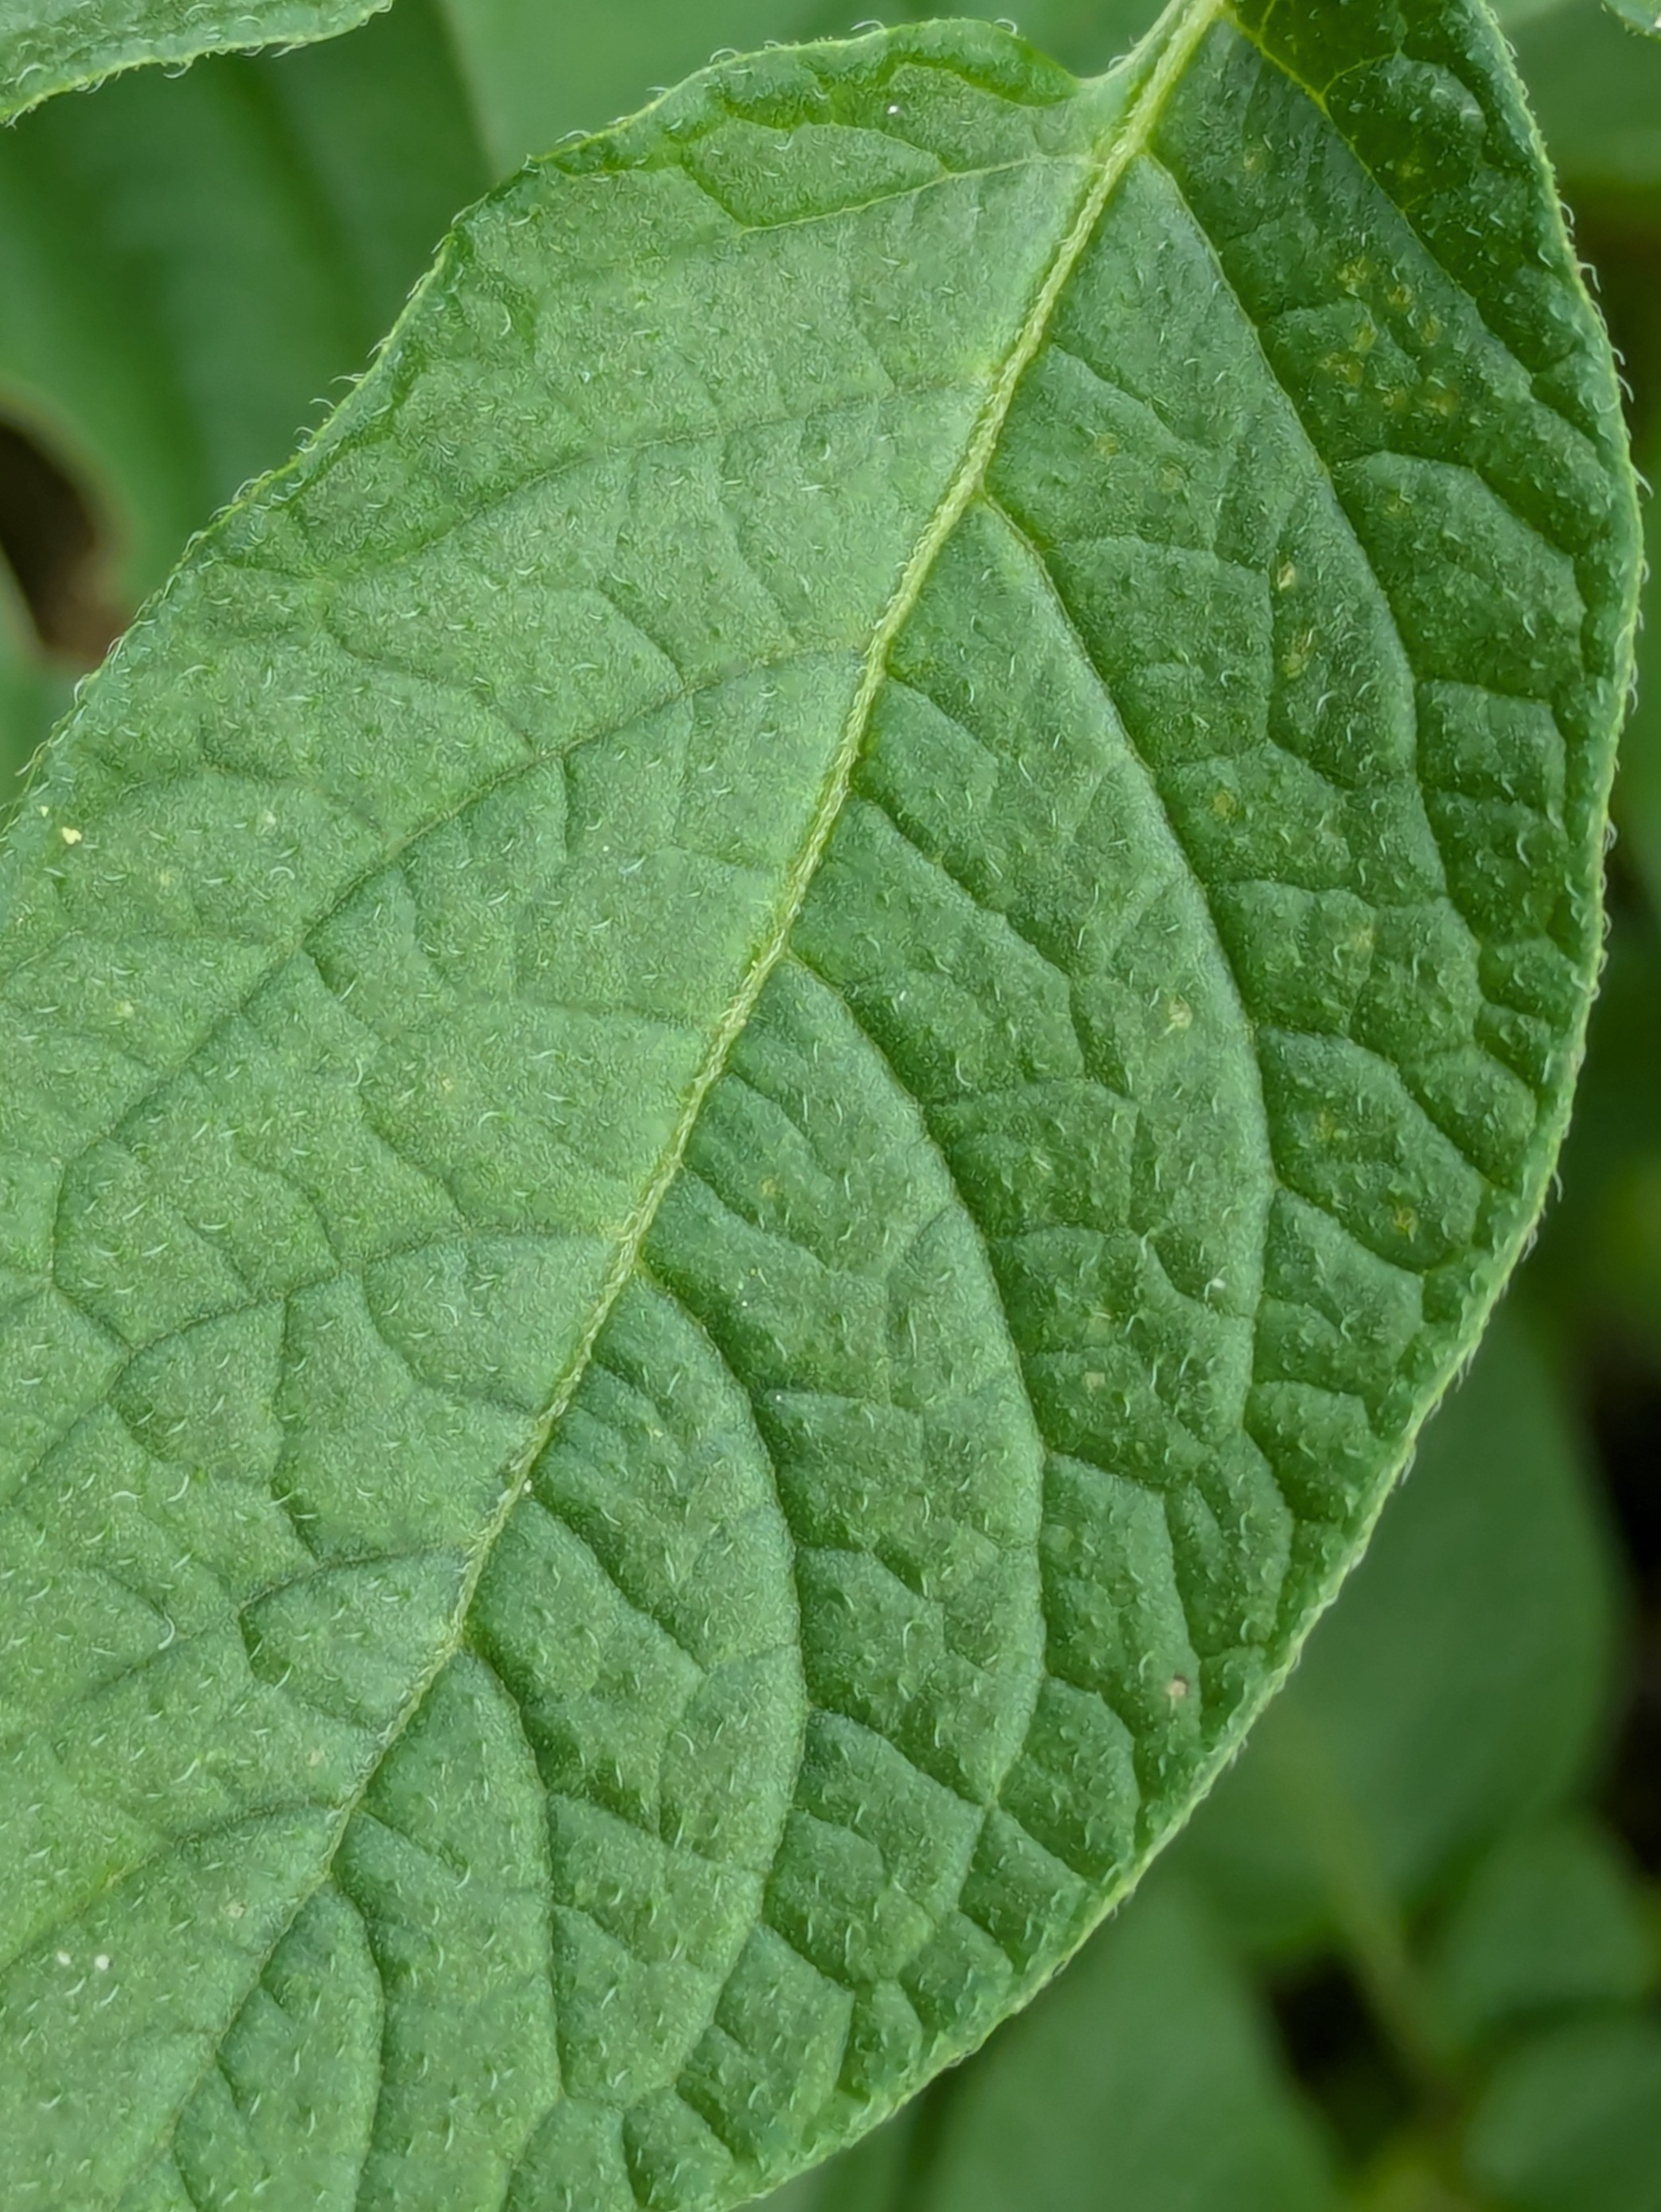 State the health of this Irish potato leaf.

healthy
